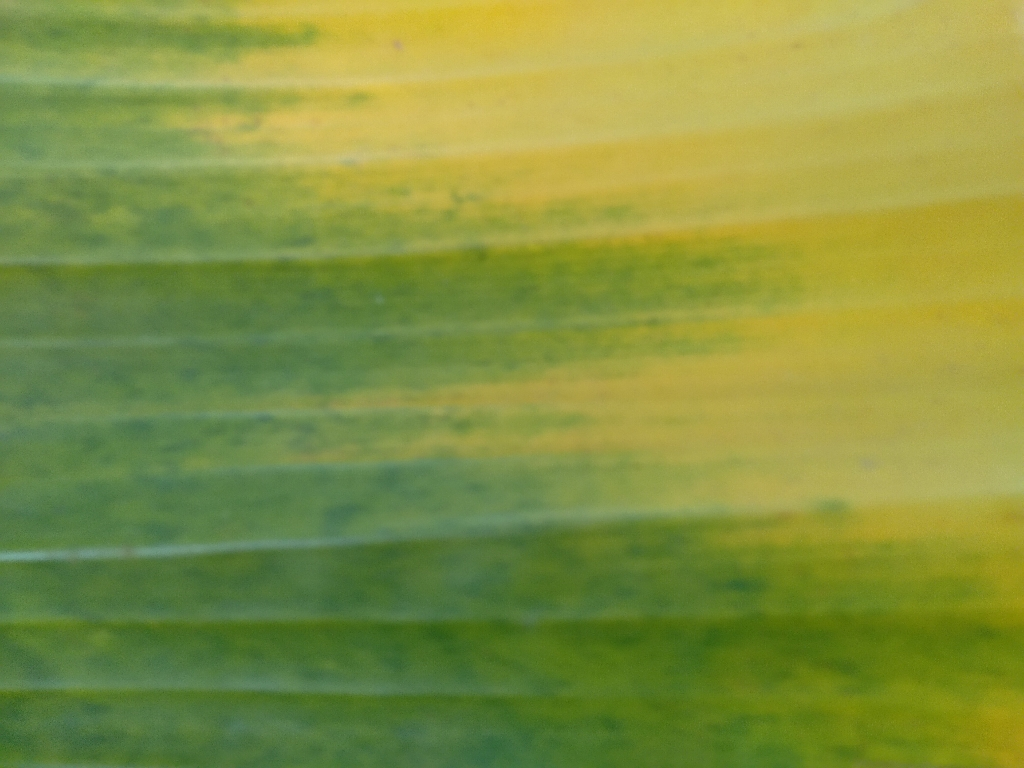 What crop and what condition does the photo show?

banana, fusarium wilt race 1
